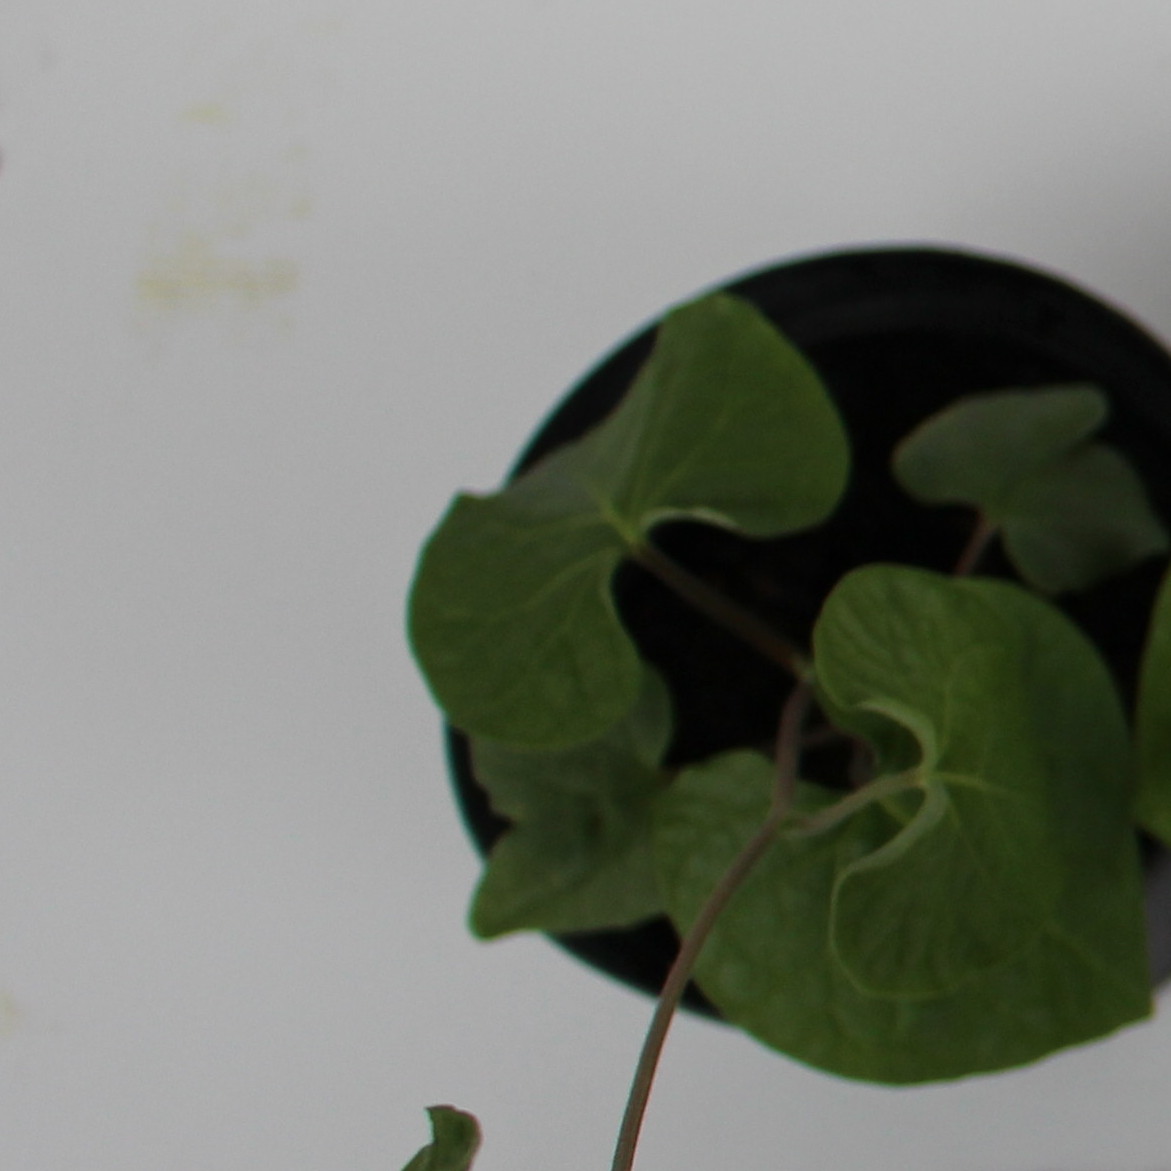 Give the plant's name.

Convolvulus arvensis
